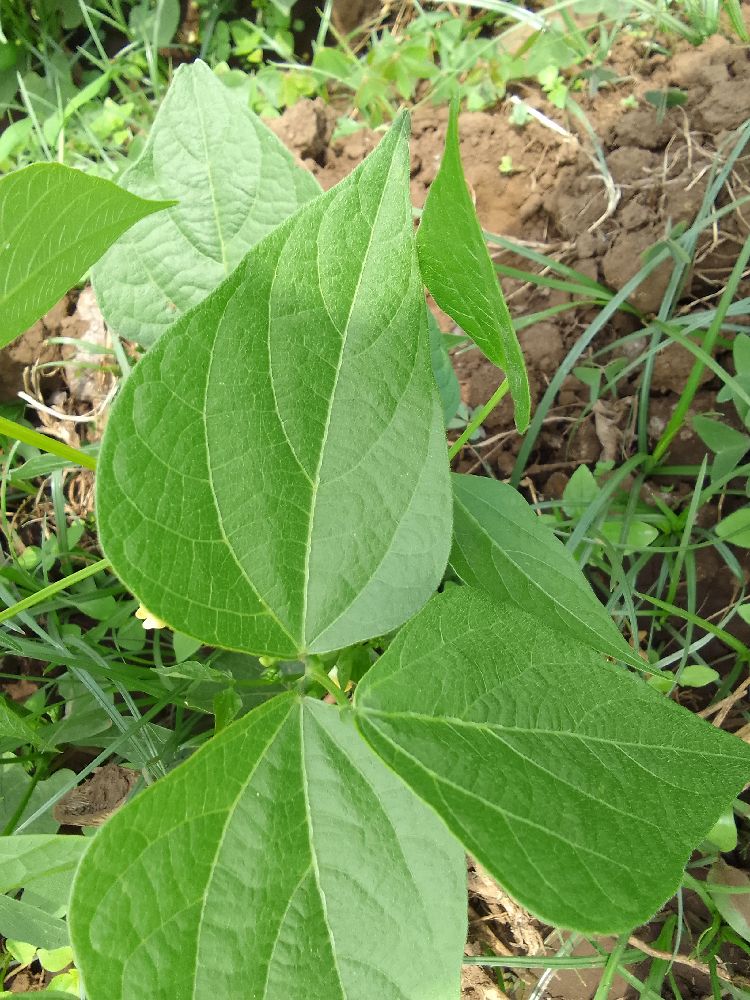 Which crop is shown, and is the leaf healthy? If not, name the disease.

common bean, healthy
